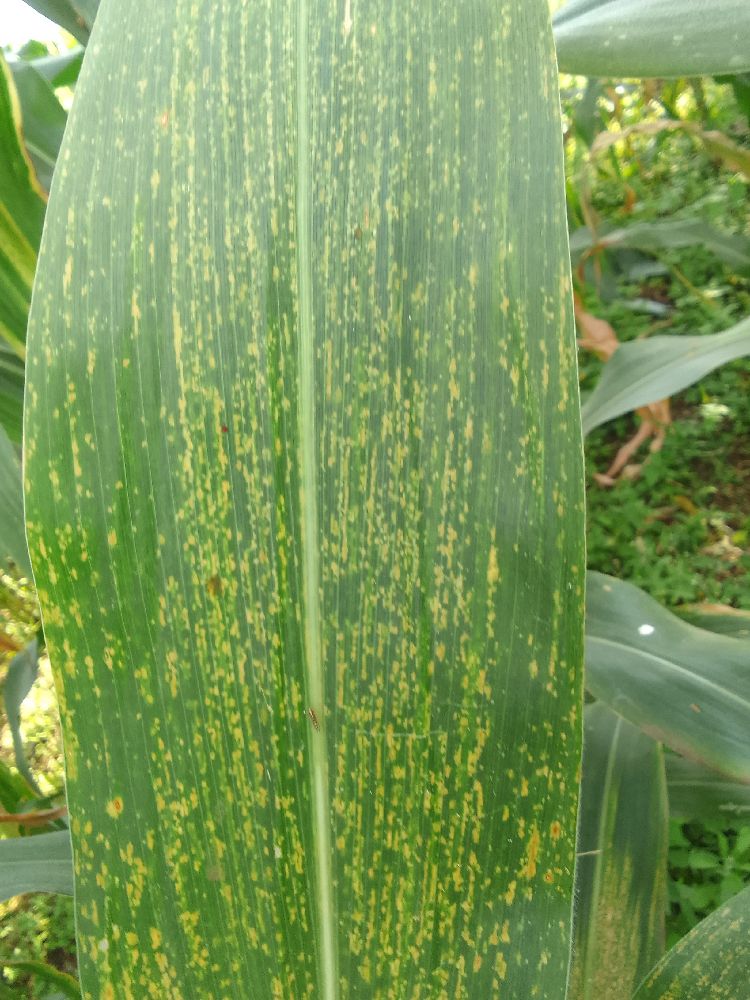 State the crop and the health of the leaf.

maize, maize lethal necrosis
